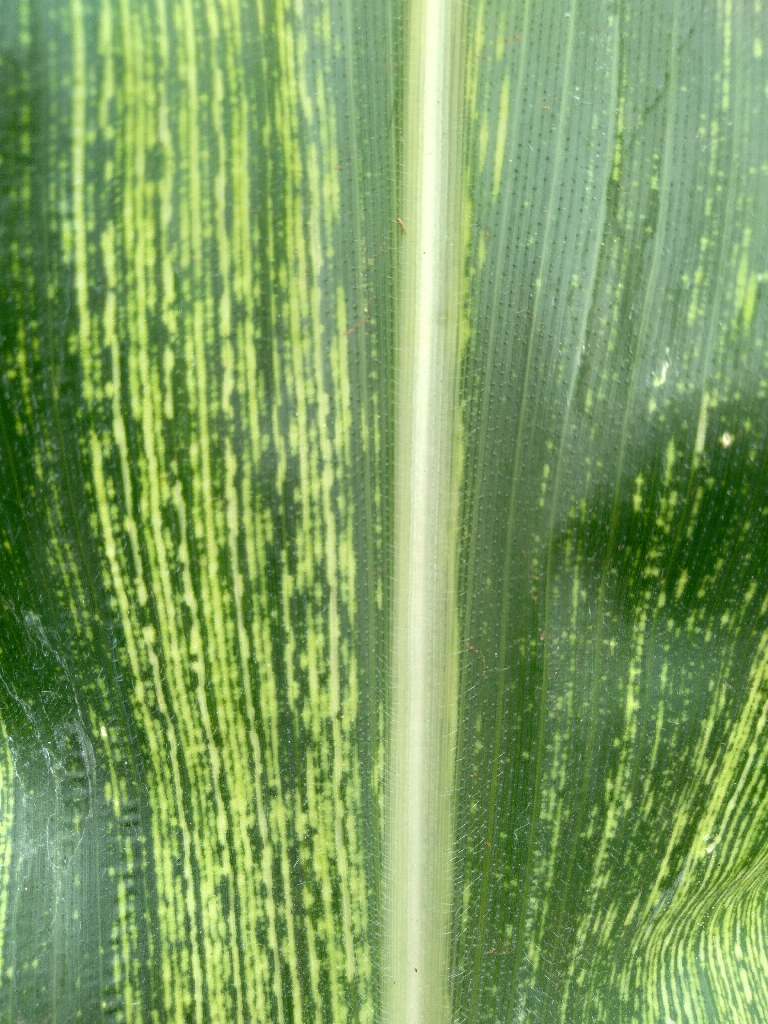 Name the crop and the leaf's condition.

maize, maize streak virus
